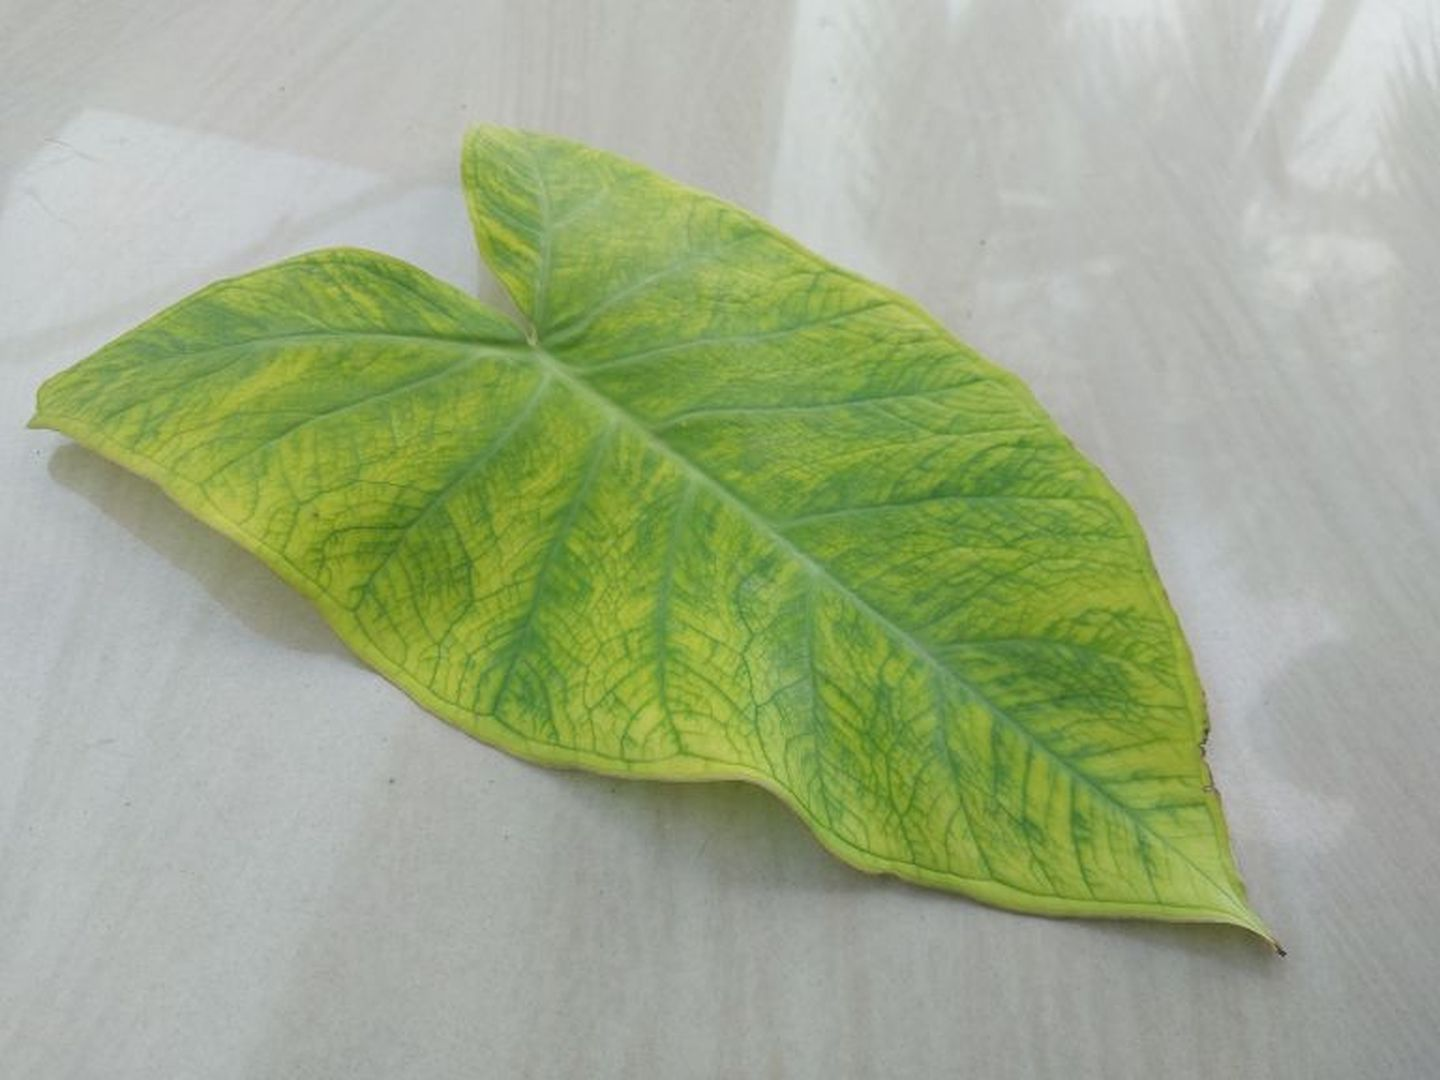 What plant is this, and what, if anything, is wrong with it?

taro, mosaic
